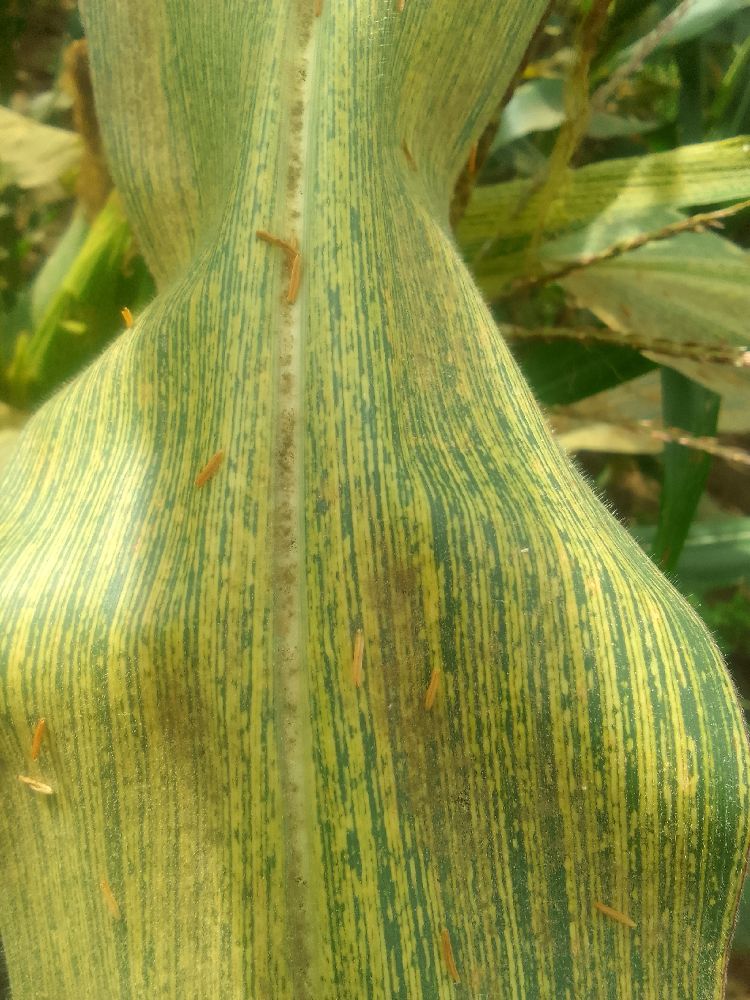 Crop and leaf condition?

maize, maize streak virus
